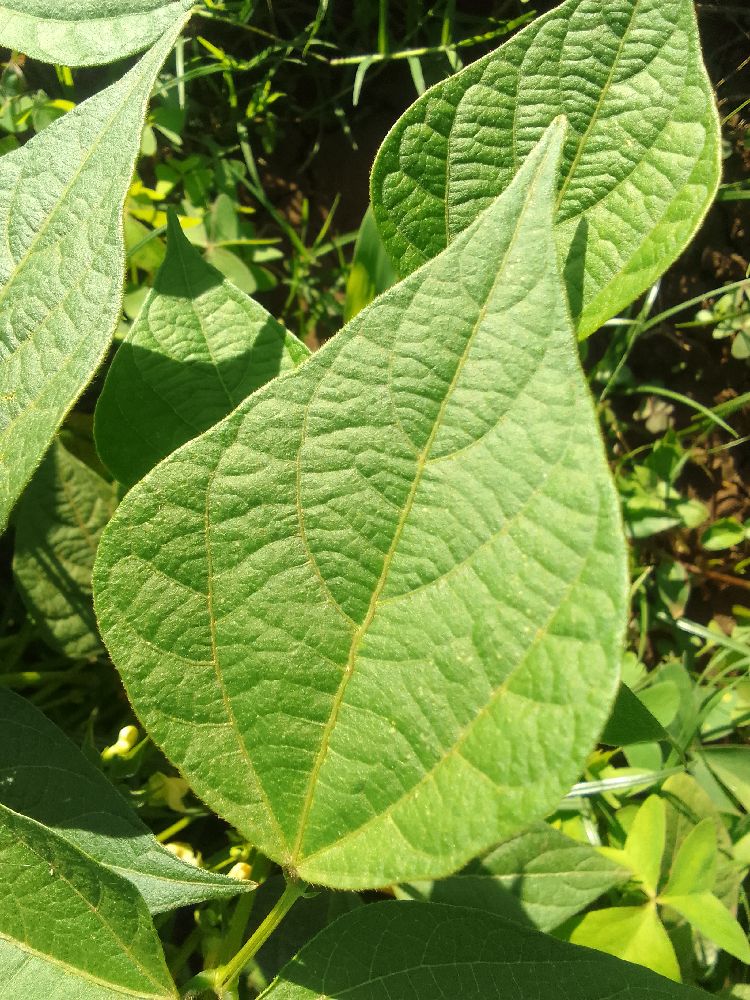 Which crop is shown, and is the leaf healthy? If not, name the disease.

common bean, healthy
